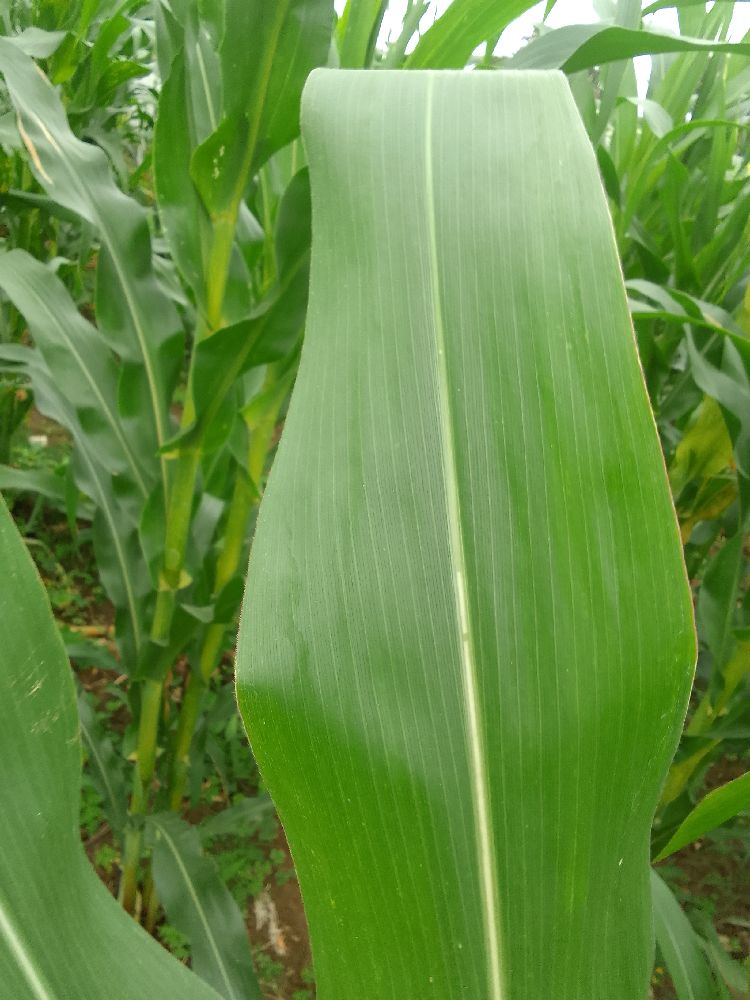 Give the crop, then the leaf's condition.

maize, healthy
